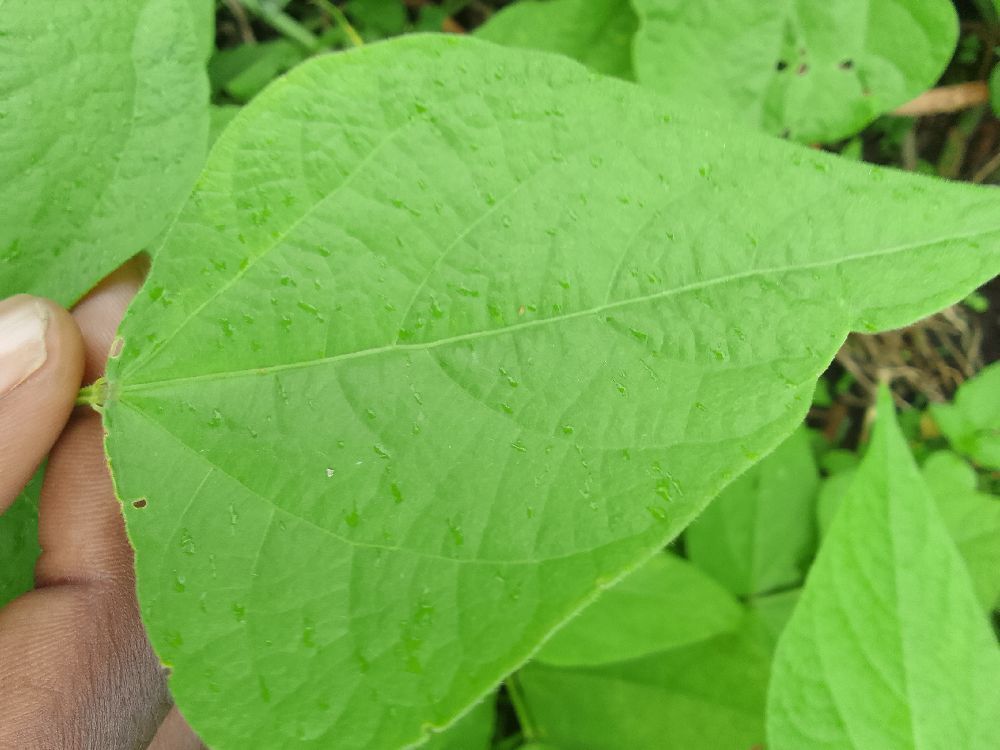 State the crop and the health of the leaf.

common bean, healthy
